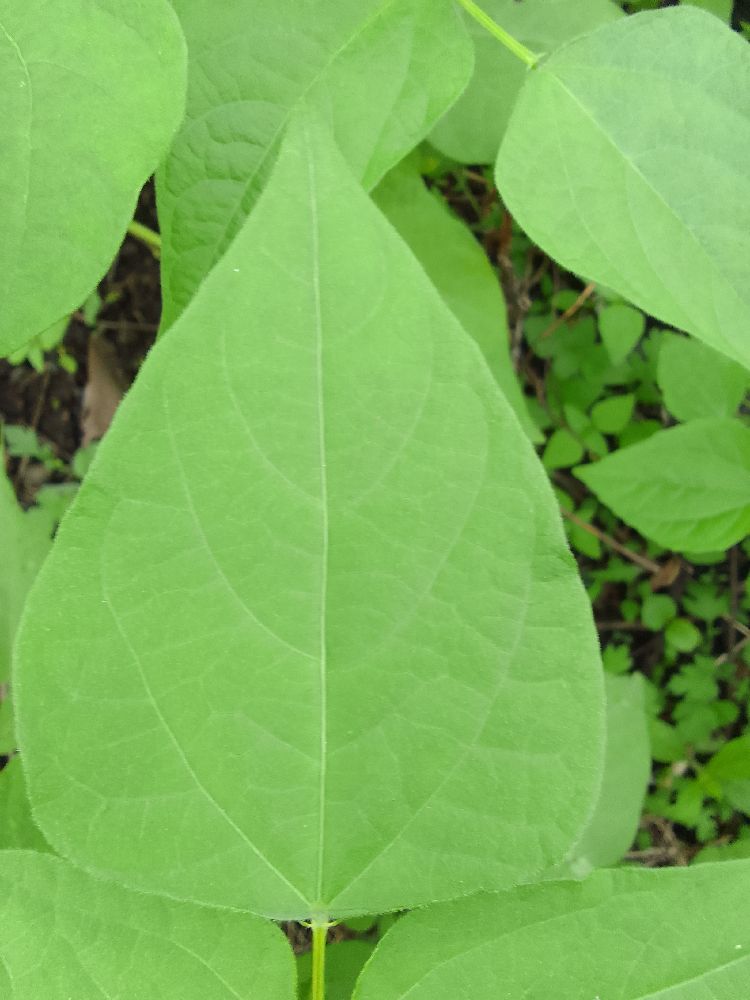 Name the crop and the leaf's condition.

common bean, healthy
